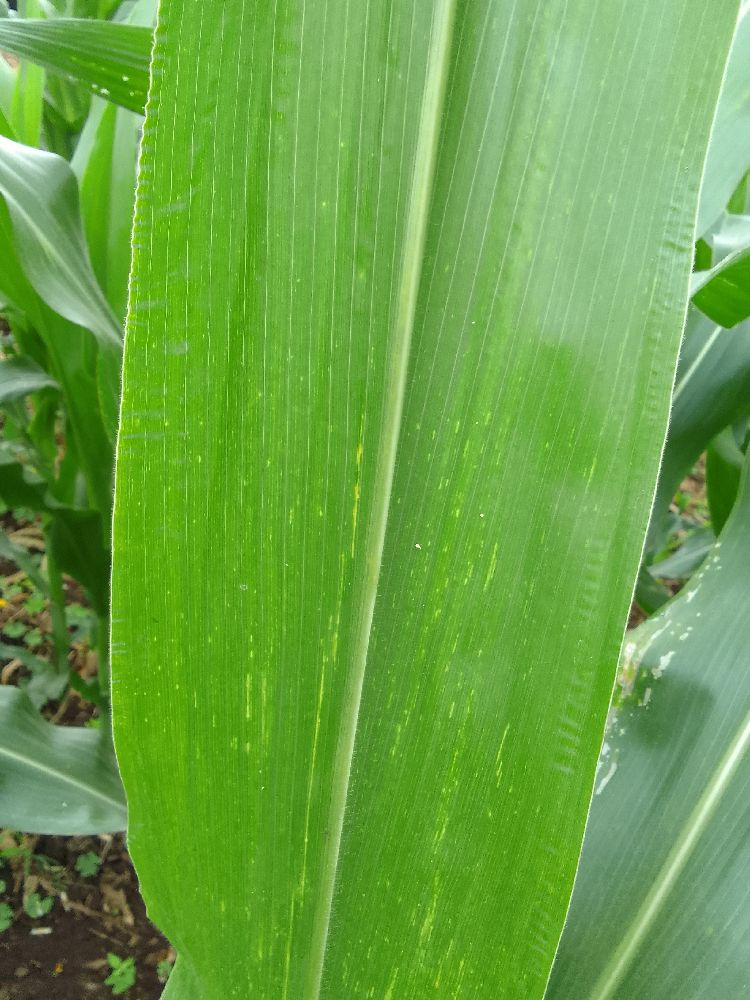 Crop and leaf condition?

maize, maize lethal necrosis
